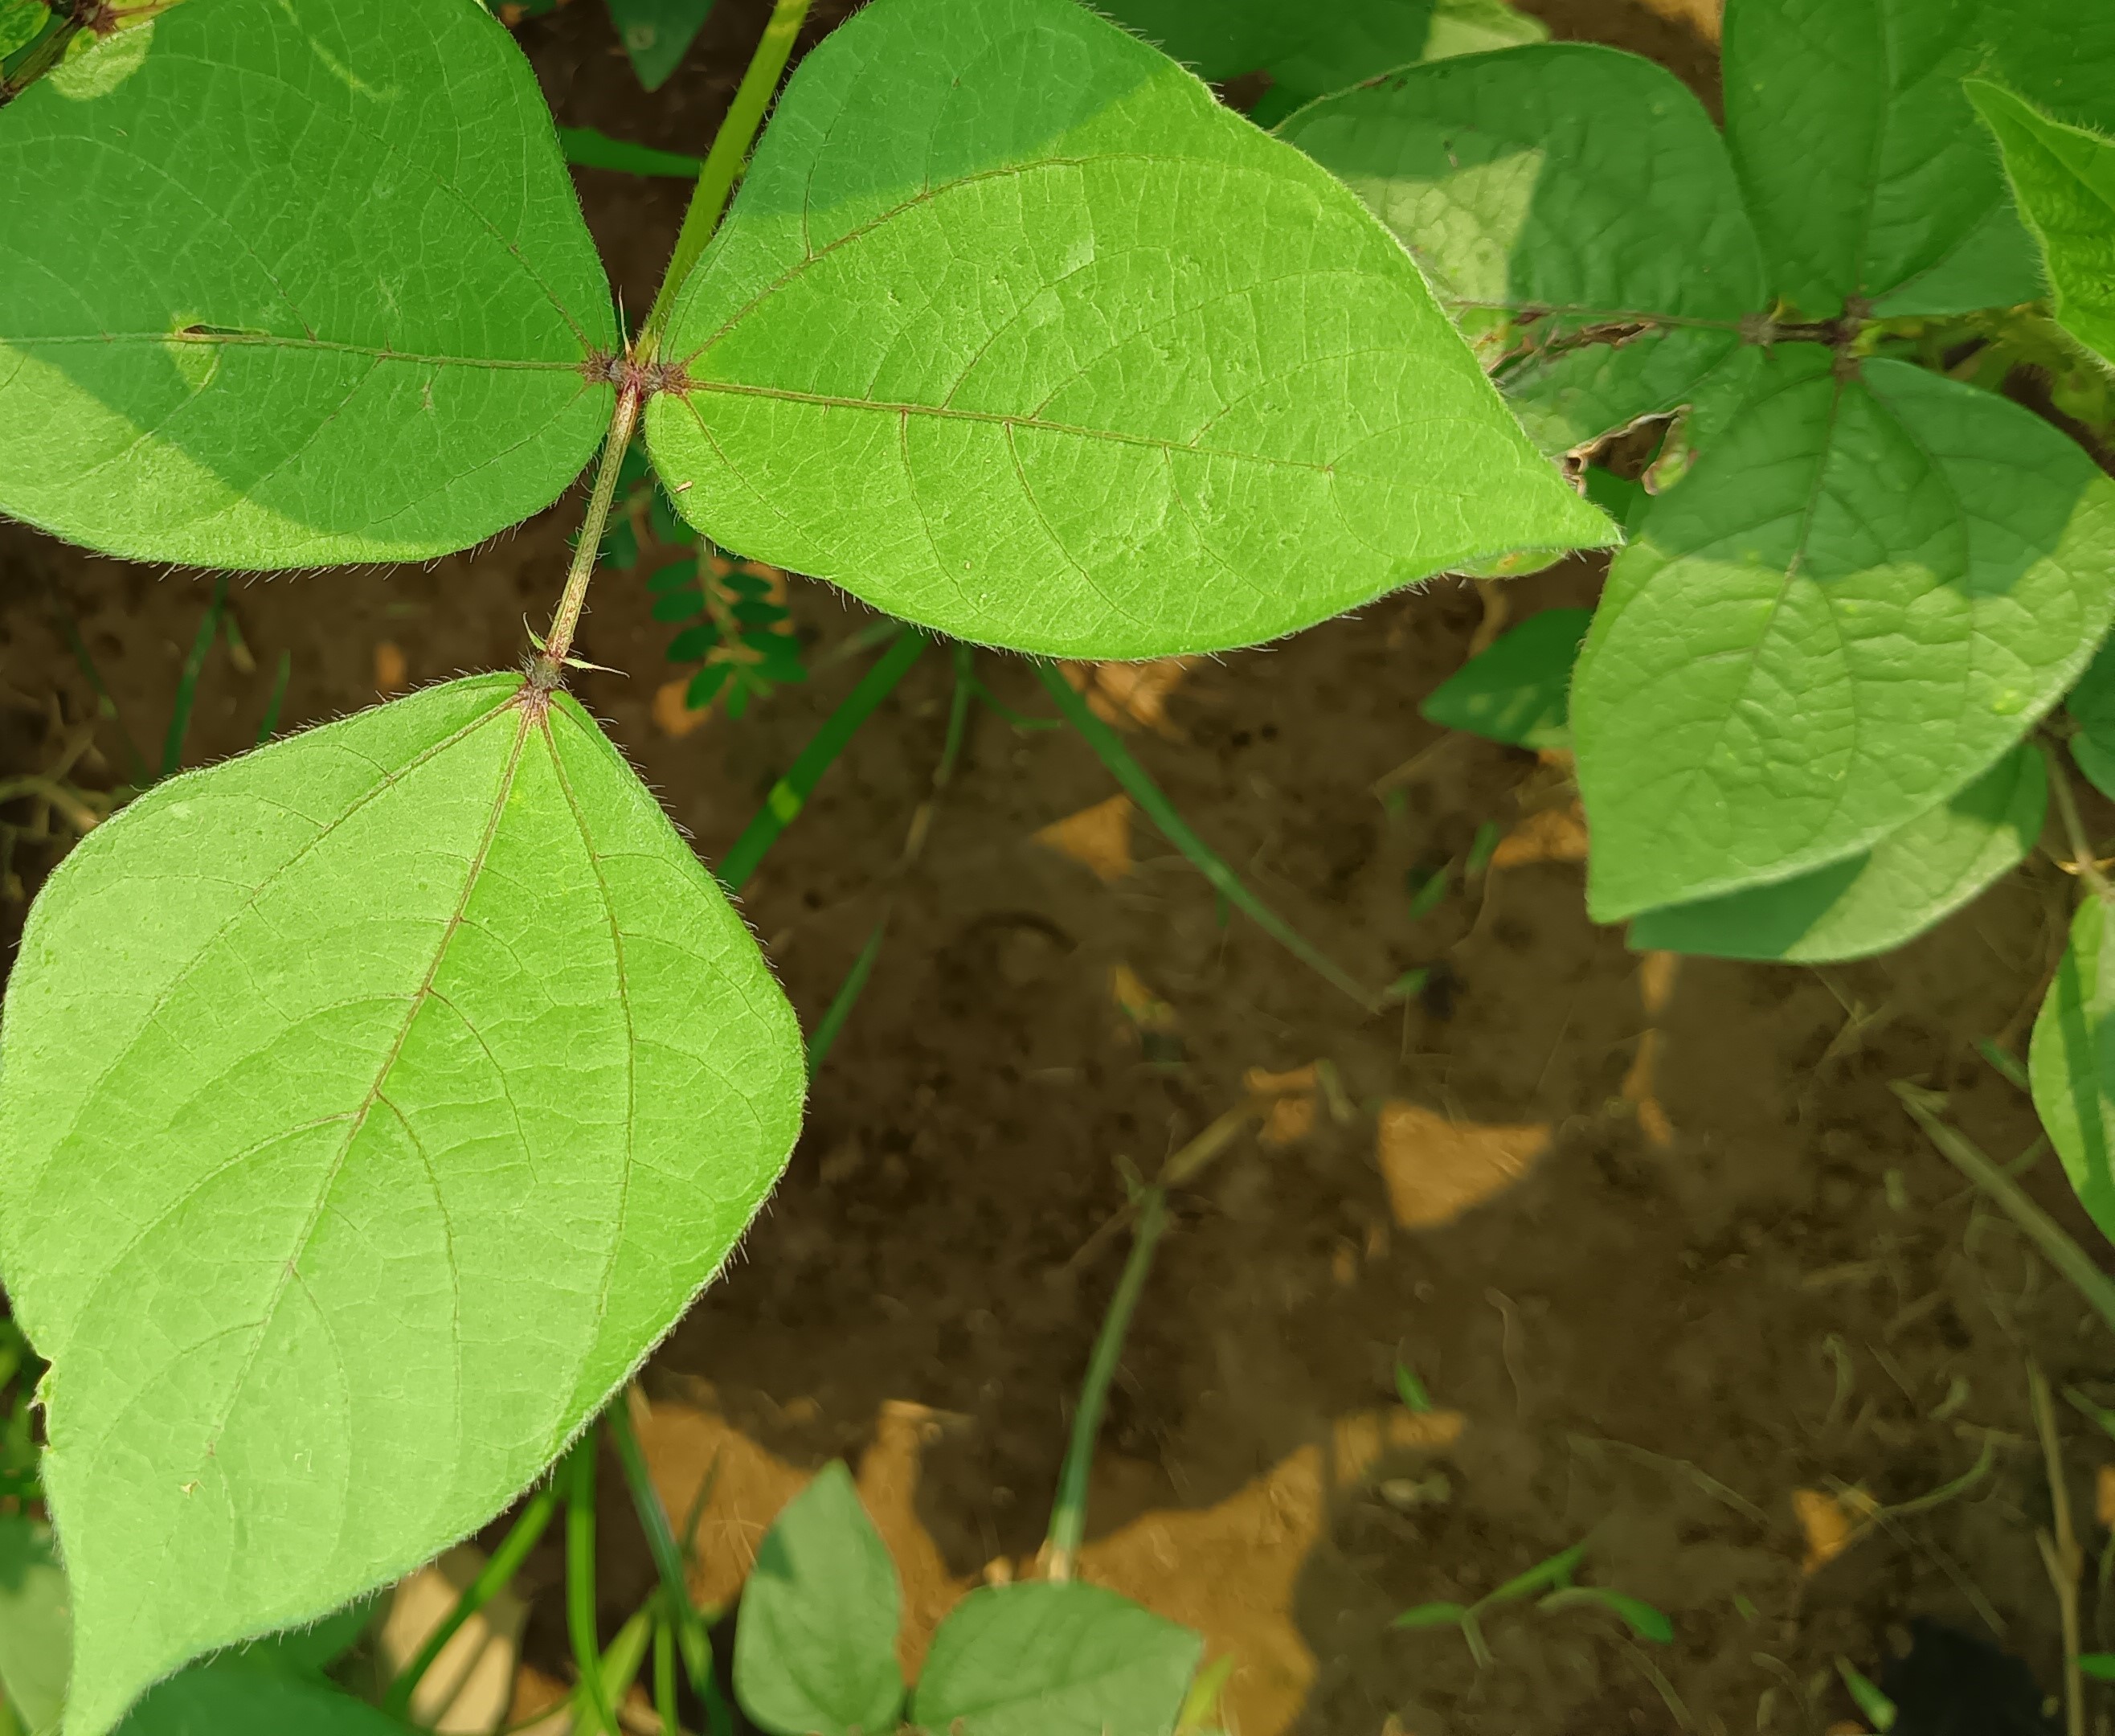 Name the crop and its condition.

mungbean, healthy
